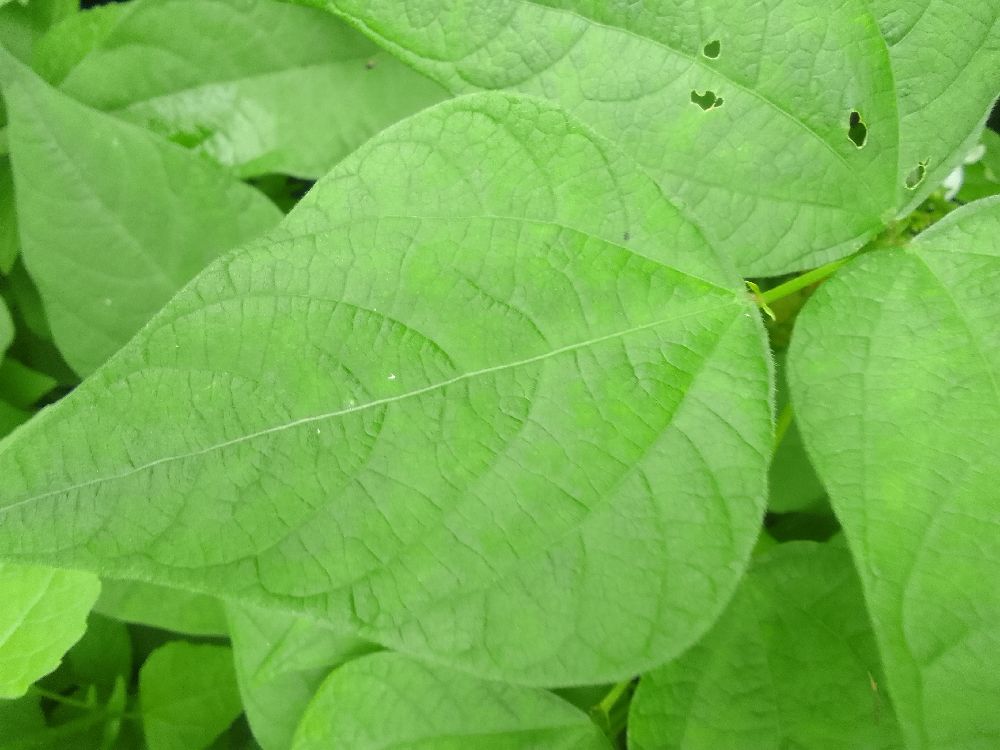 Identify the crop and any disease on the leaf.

common bean, healthy
